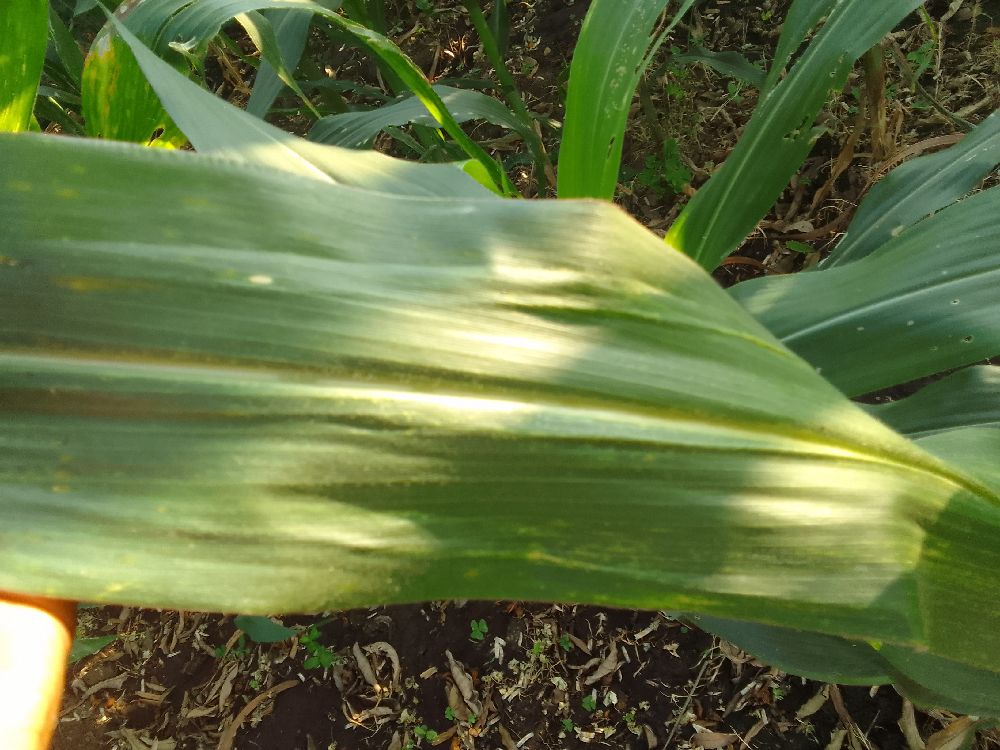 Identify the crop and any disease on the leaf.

maize, maize lethal necrosis
